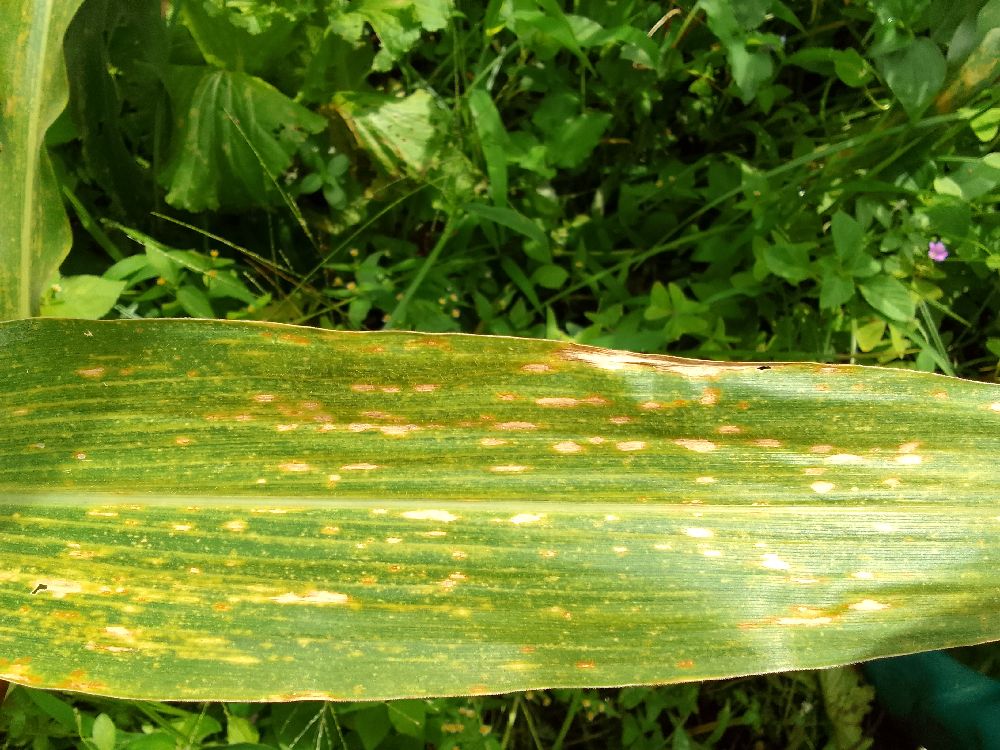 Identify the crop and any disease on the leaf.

maize, maize lethal necrosis
